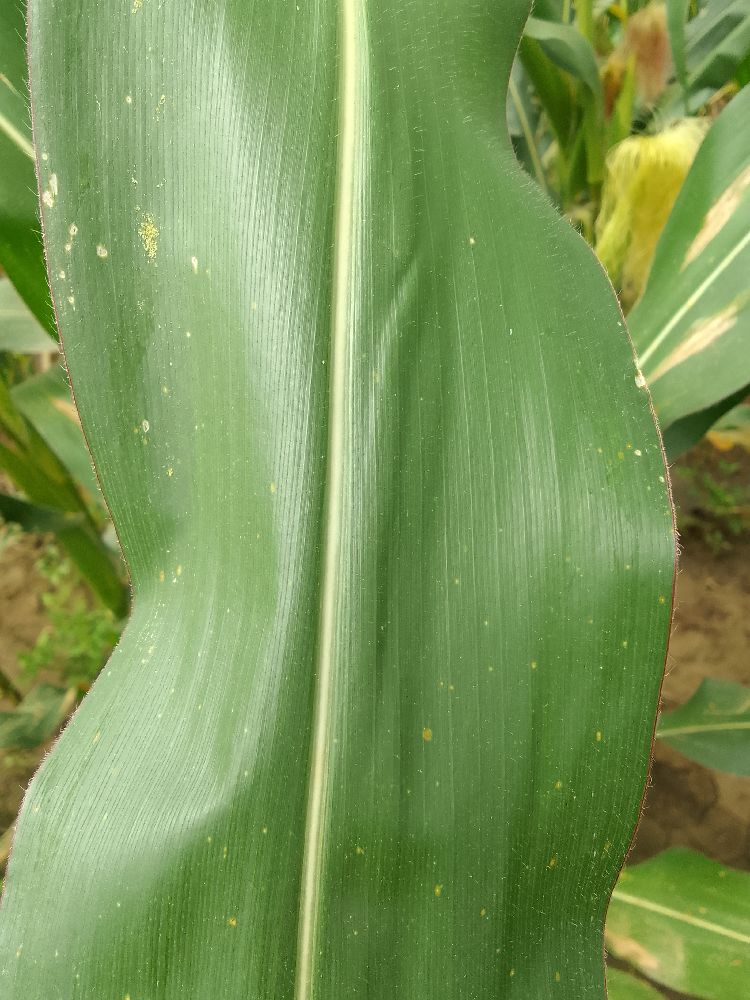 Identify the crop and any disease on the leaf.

maize, healthy
